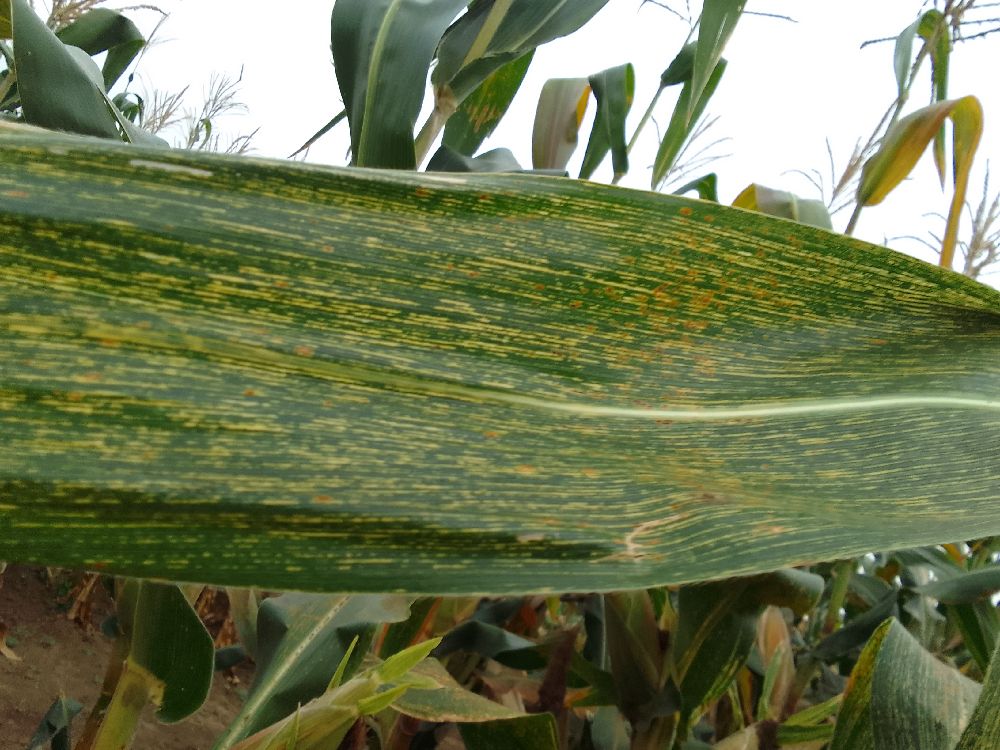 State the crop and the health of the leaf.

maize, maize streak virus
